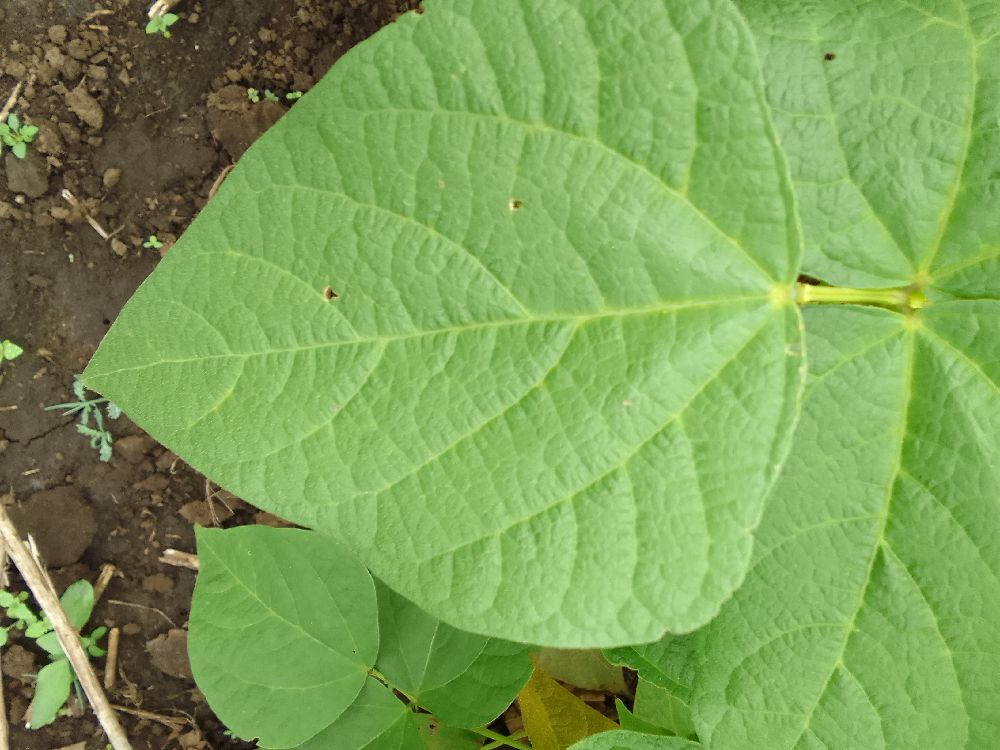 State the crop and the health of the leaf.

common bean, healthy
